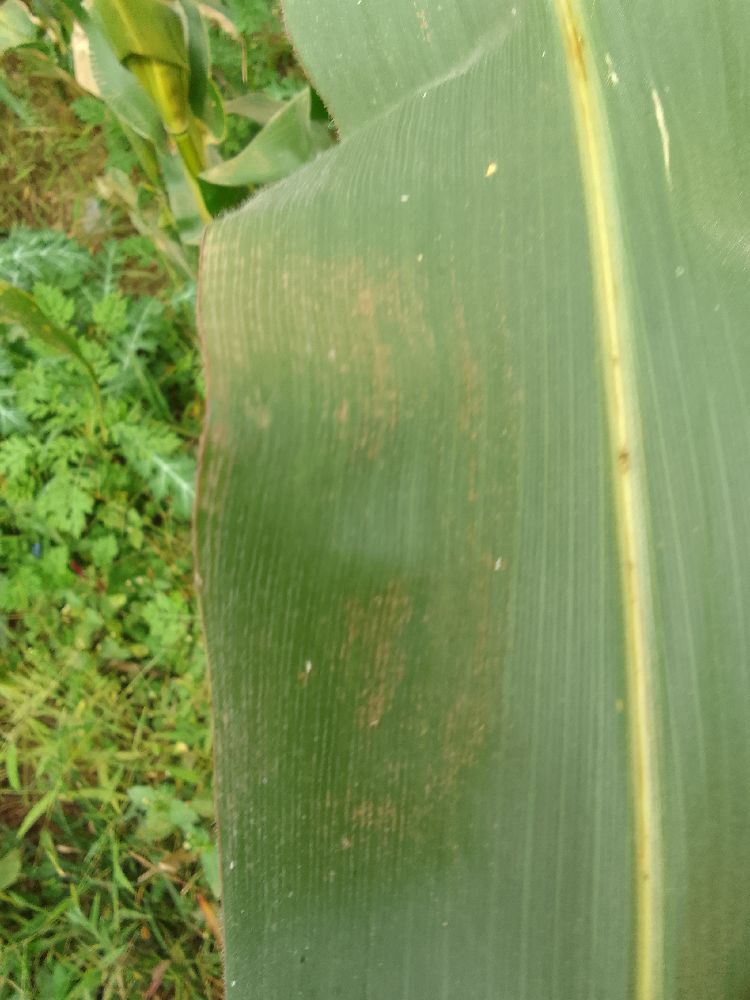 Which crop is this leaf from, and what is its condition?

maize, healthy
